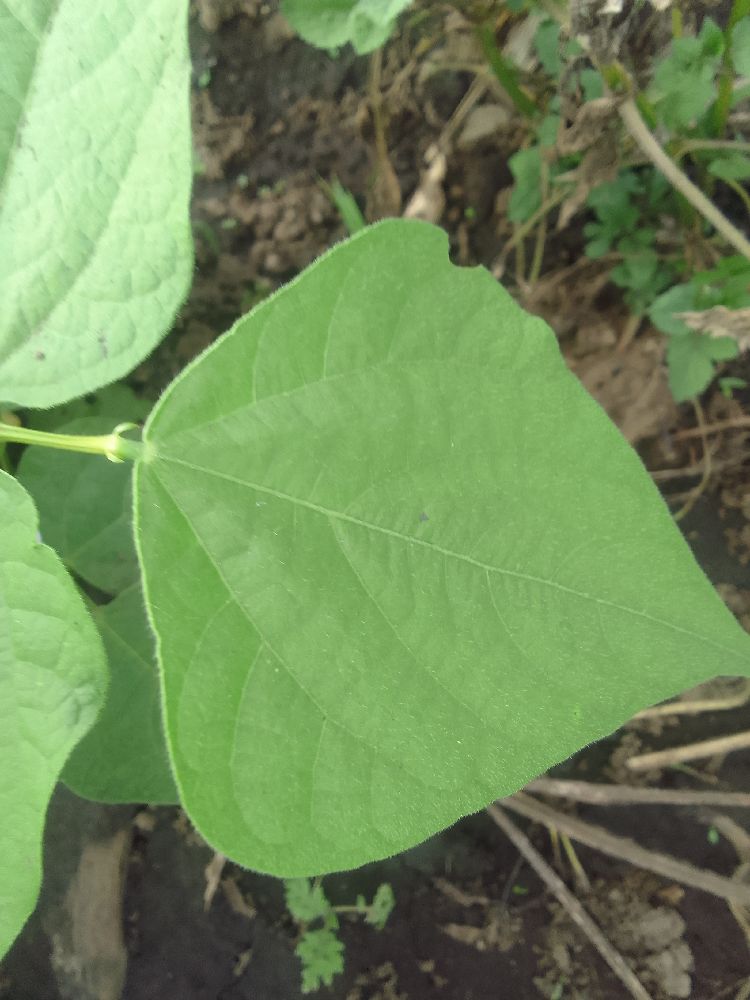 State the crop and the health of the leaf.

common bean, healthy
